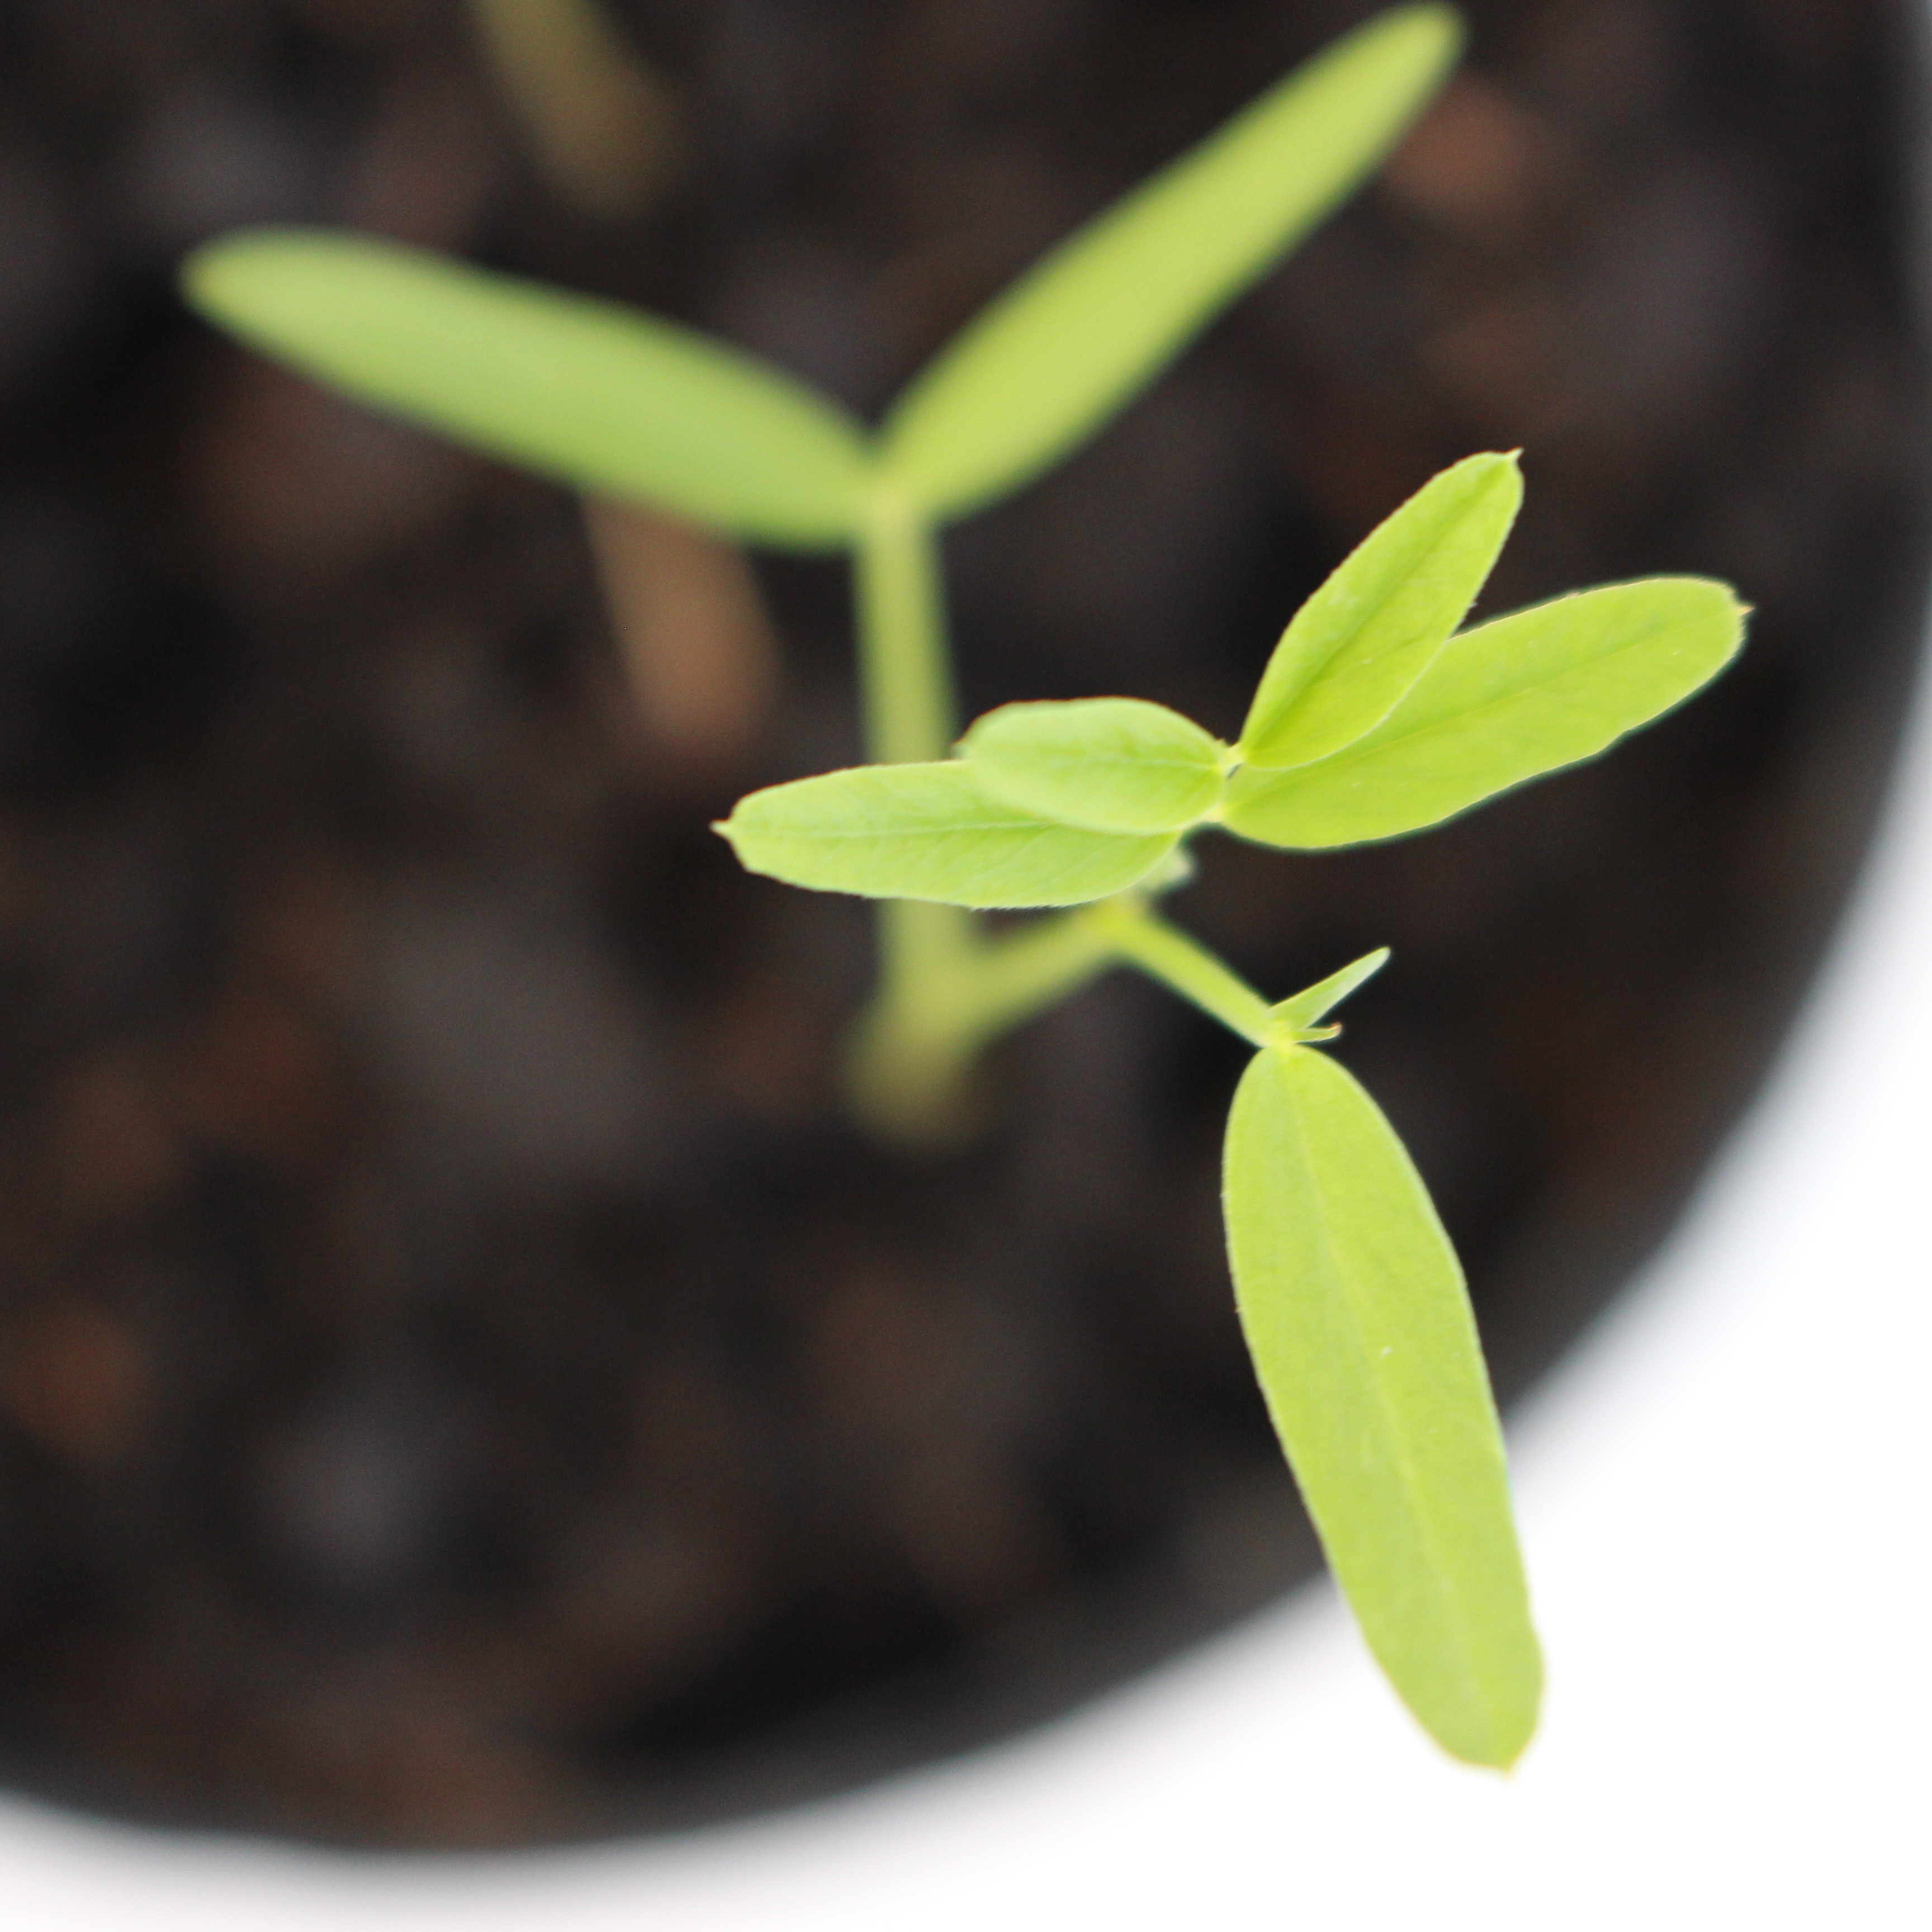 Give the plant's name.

Vicia sativa
